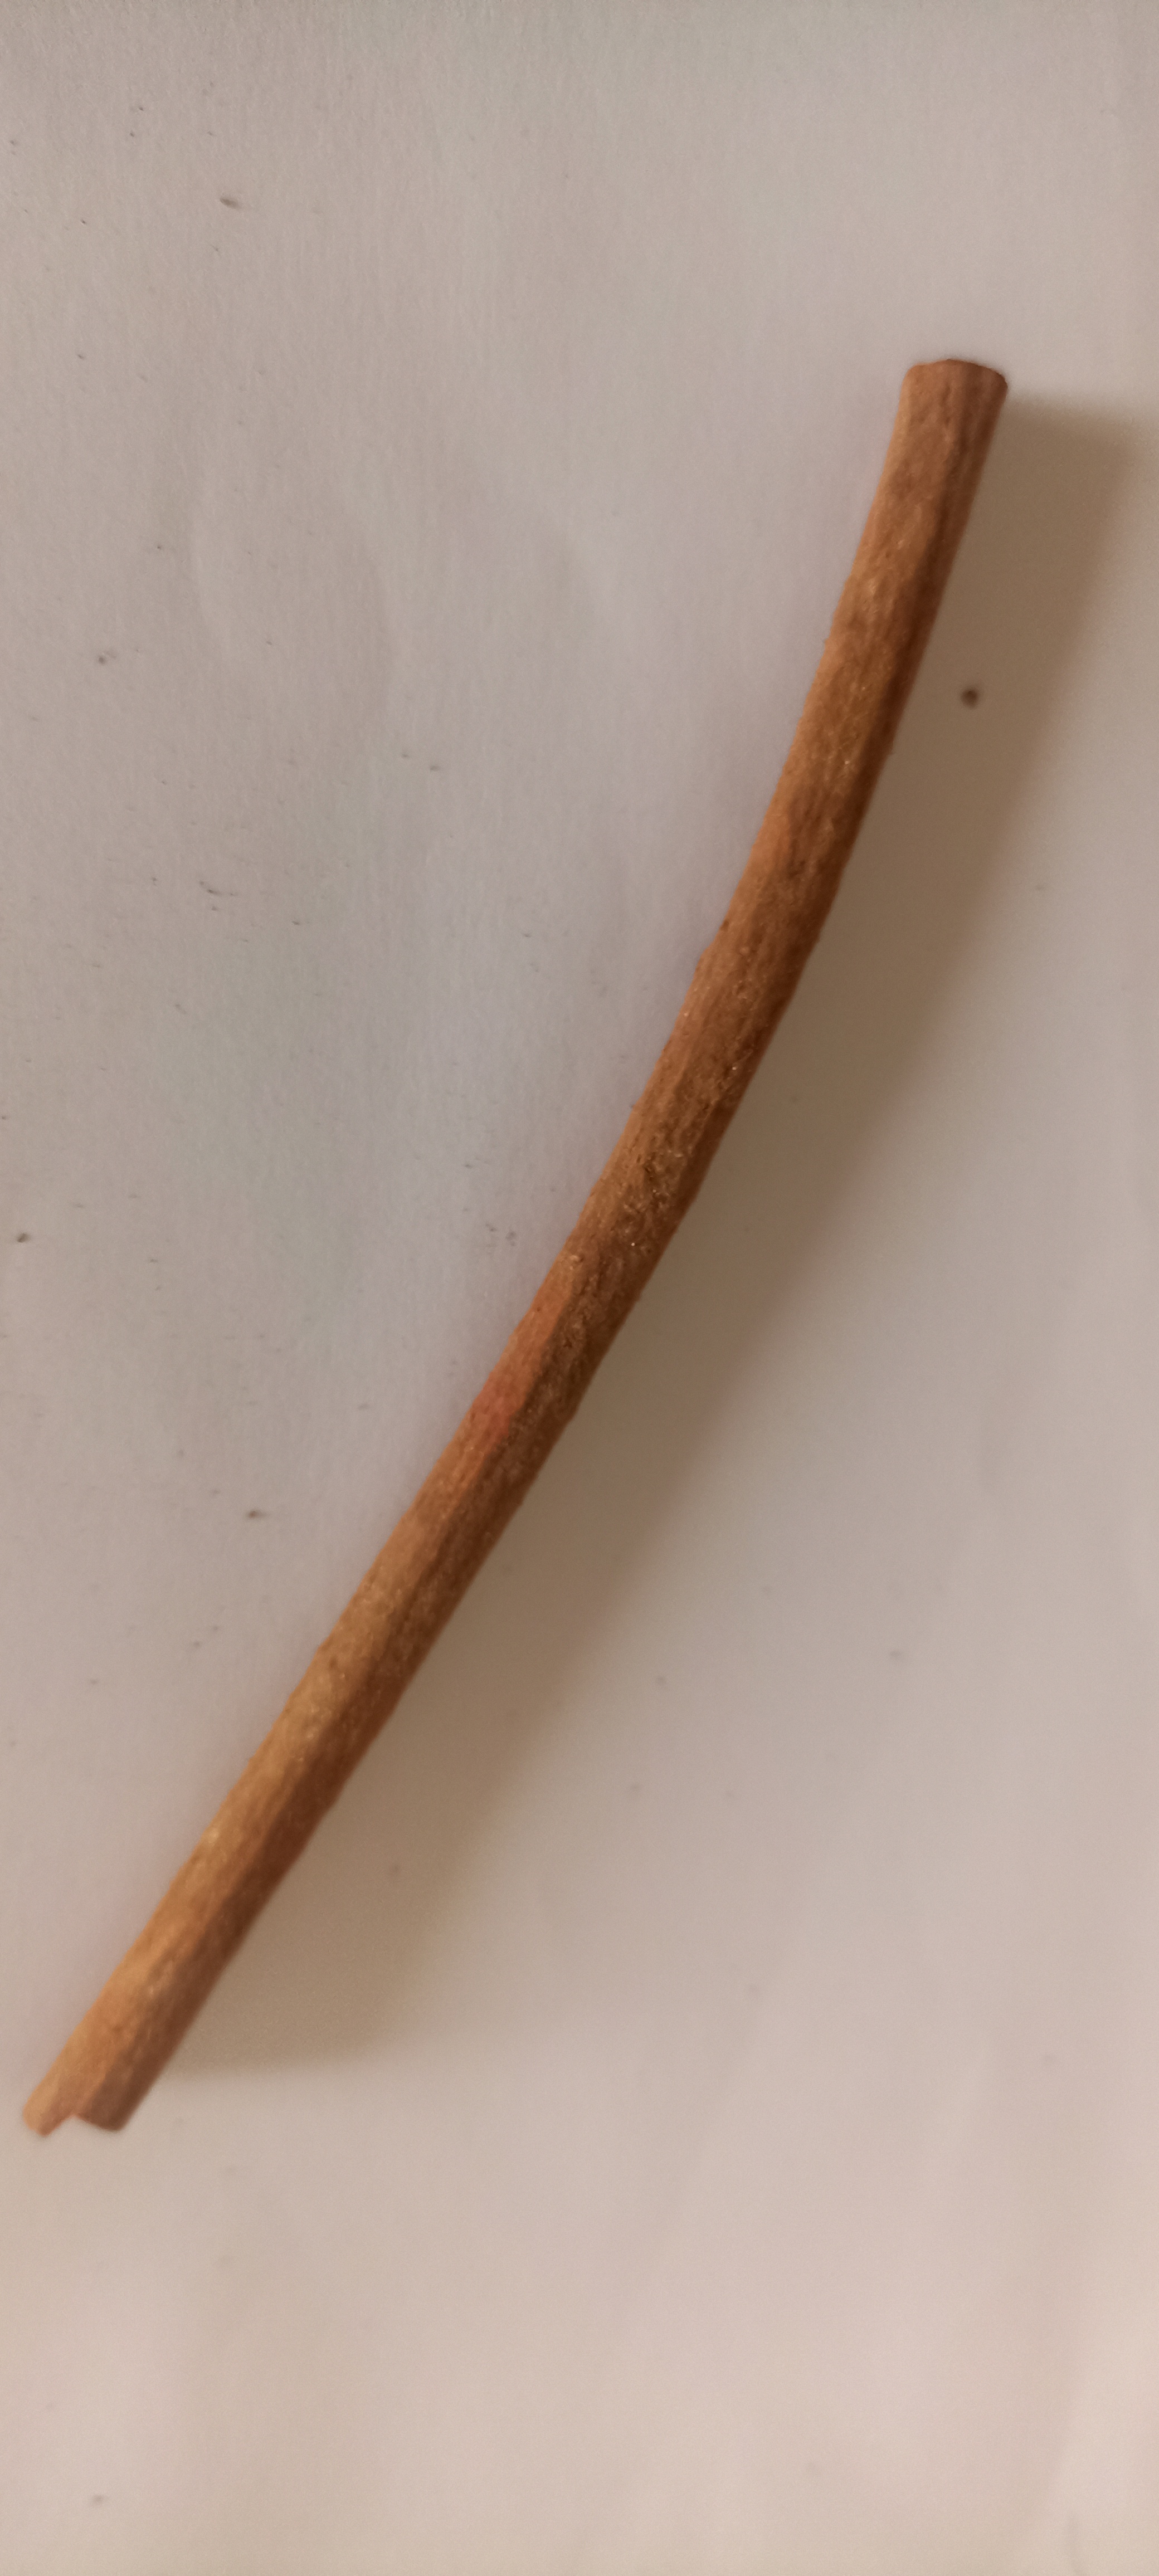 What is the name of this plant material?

manjistha
